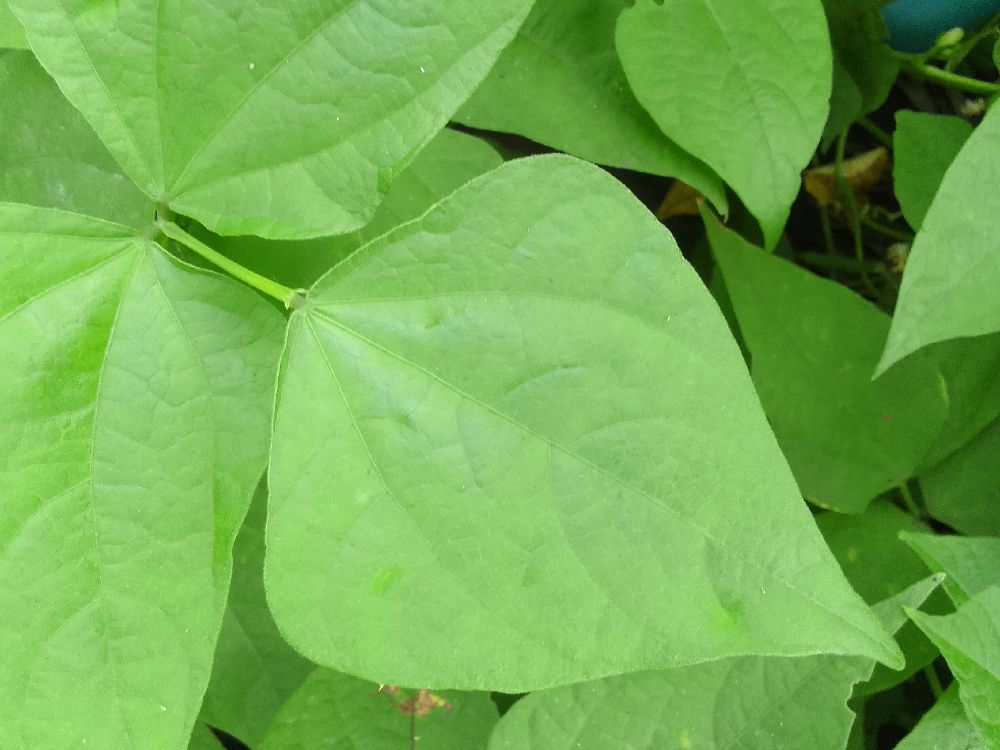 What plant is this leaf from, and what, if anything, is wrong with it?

common bean, healthy
